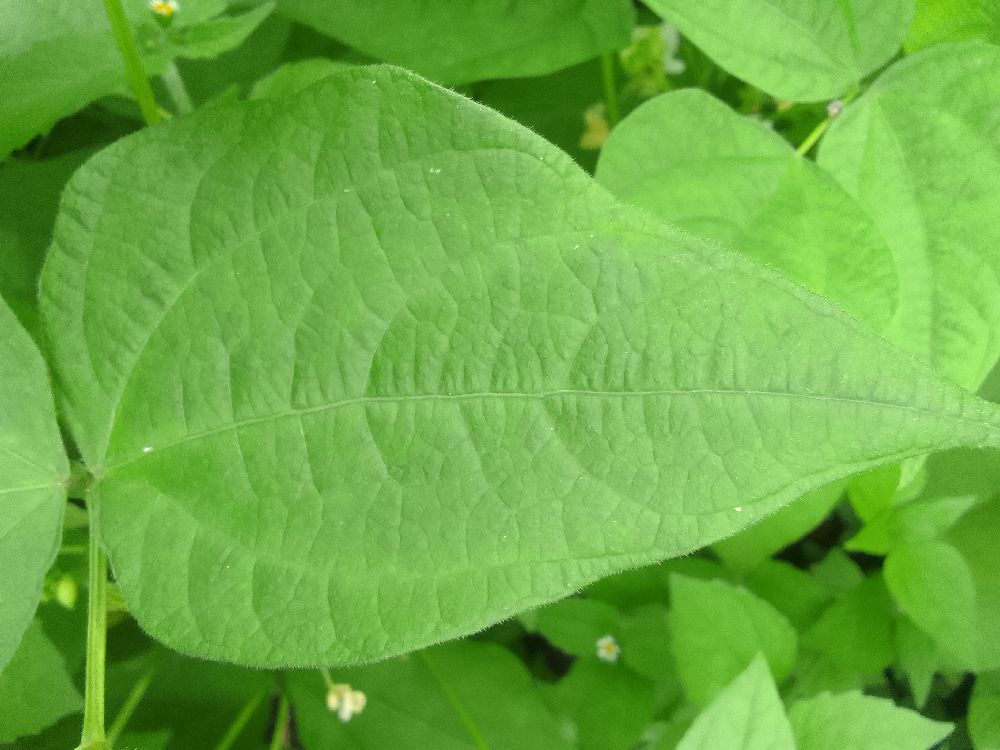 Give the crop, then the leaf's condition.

common bean, healthy
